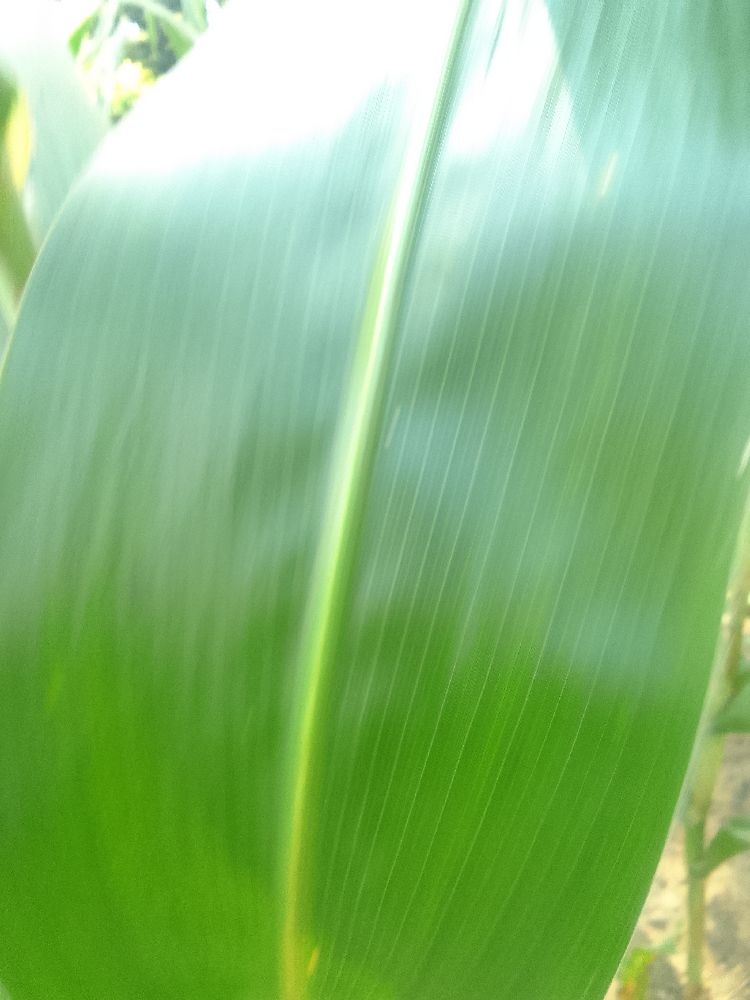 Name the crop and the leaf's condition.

maize, healthy
